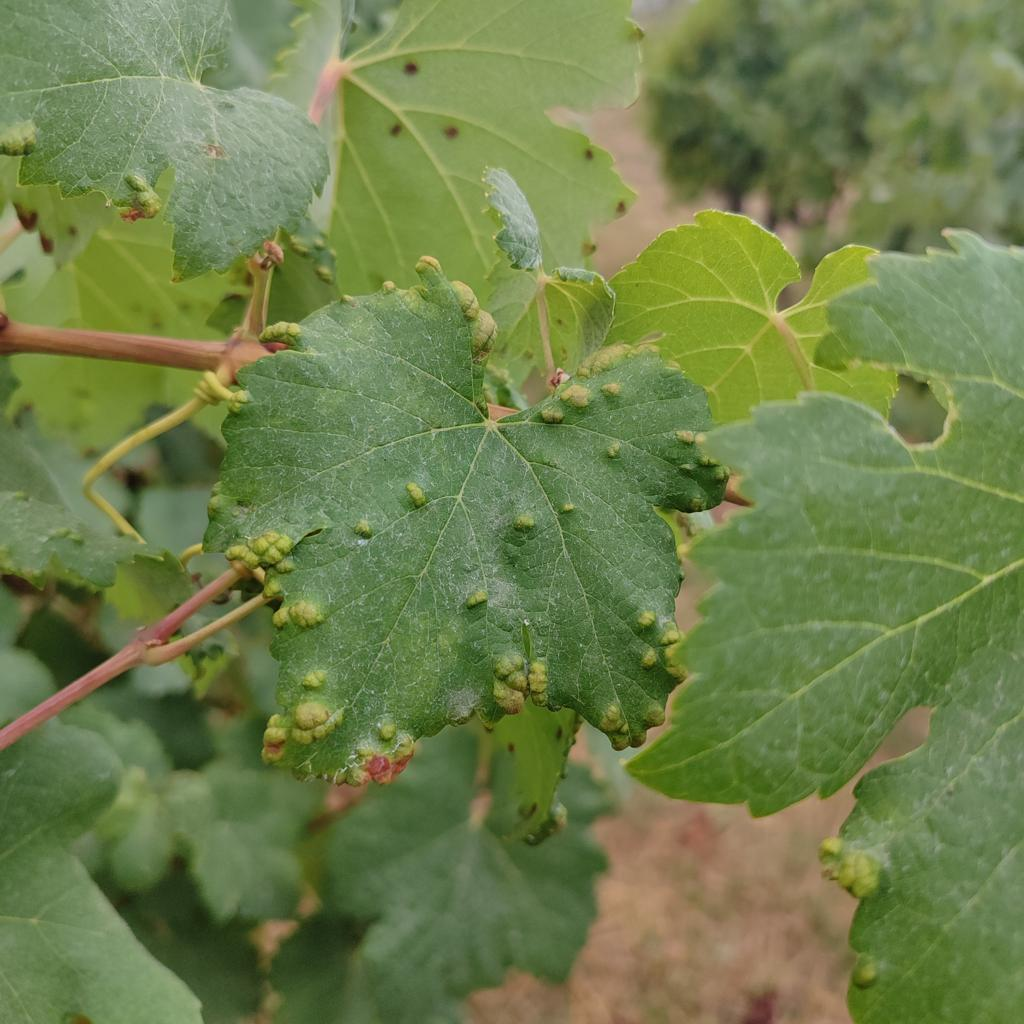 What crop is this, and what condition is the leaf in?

grapevine, erineum mite
